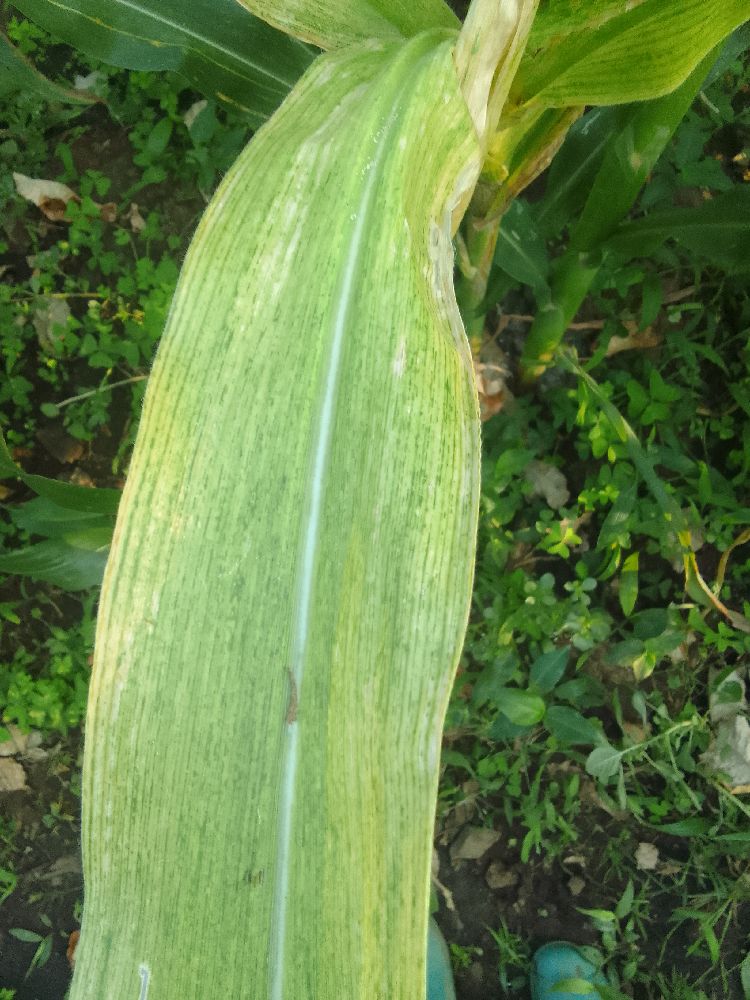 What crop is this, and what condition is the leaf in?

maize, maize lethal necrosis
